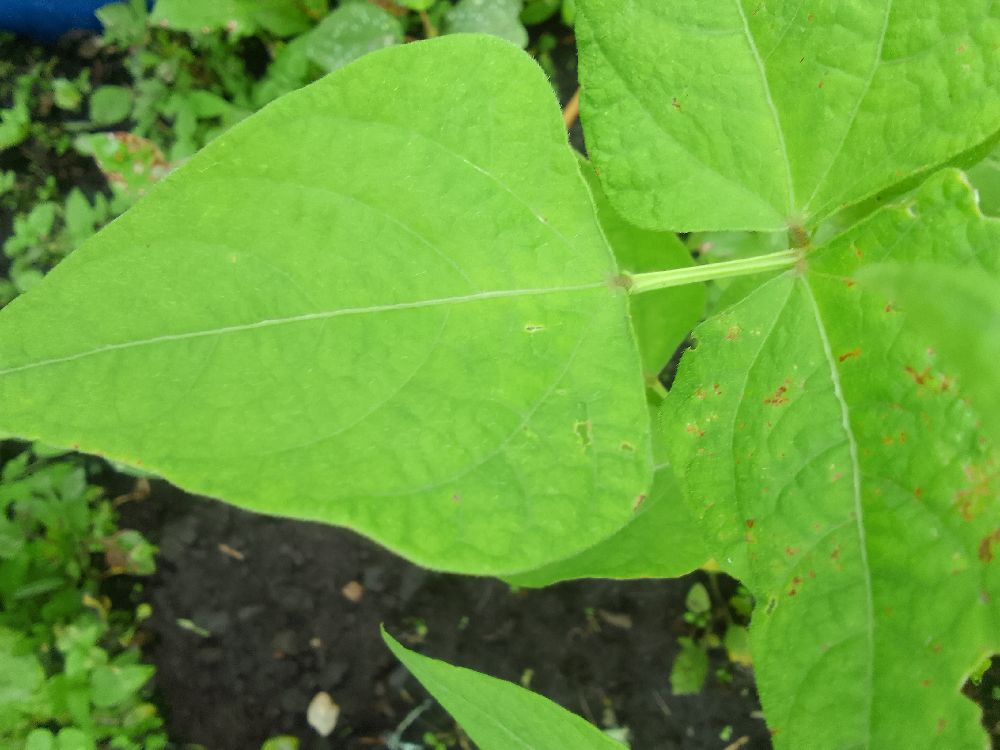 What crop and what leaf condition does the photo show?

common bean, healthy
